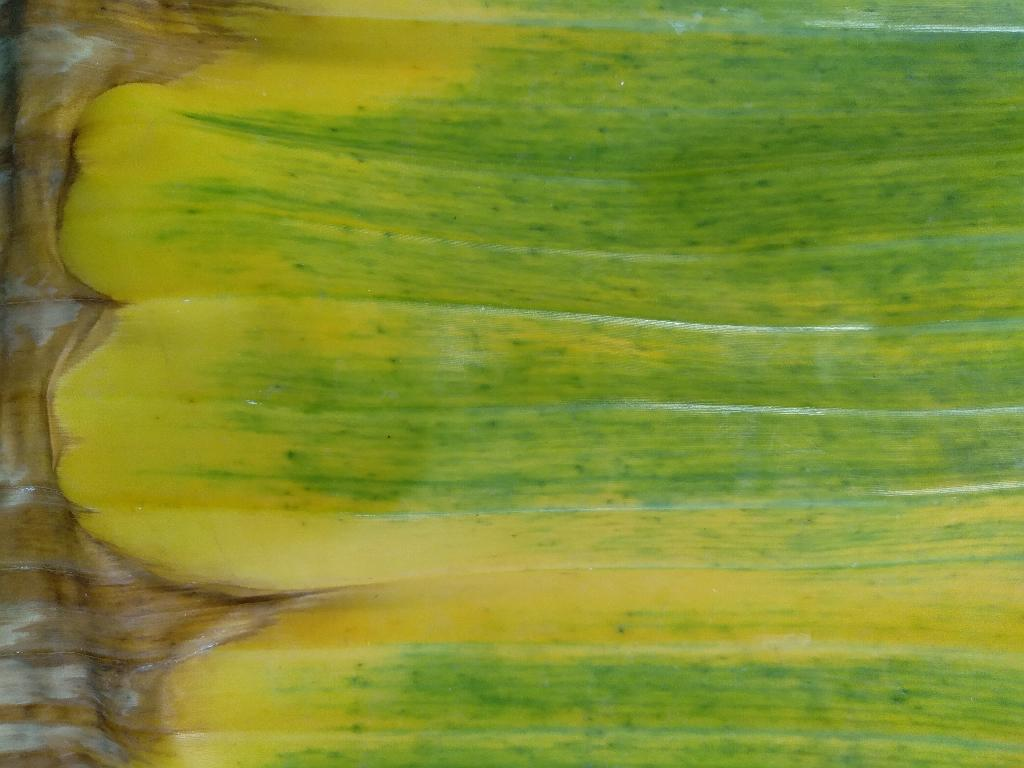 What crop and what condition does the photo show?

banana, fusarium wilt race 1
